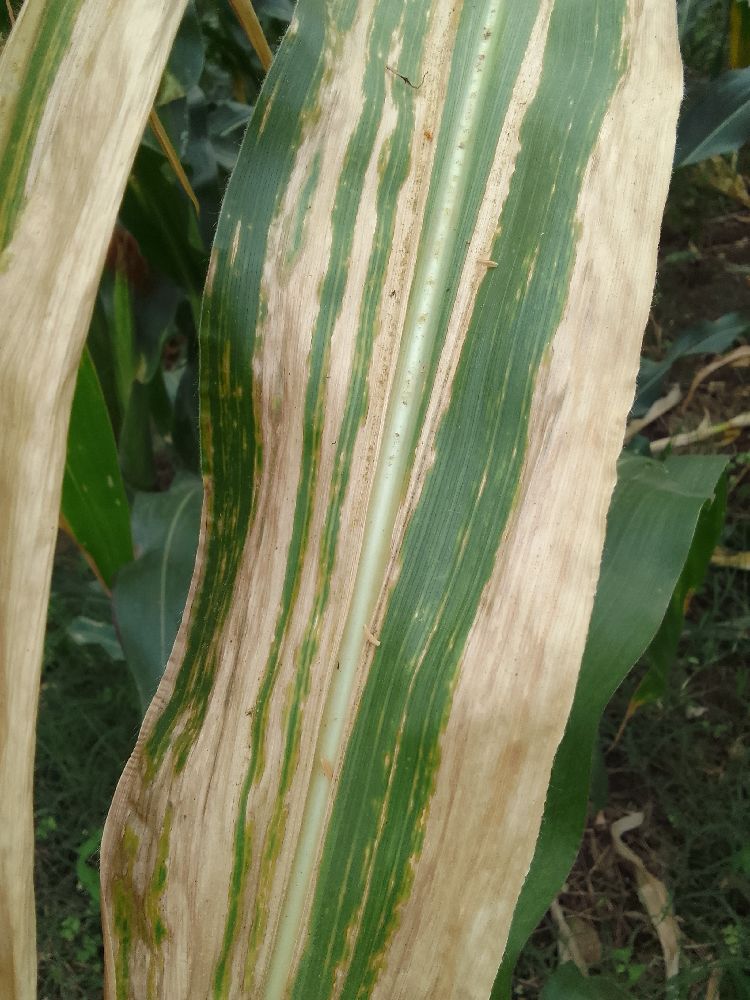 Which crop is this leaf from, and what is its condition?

maize, maize lethal necrosis
